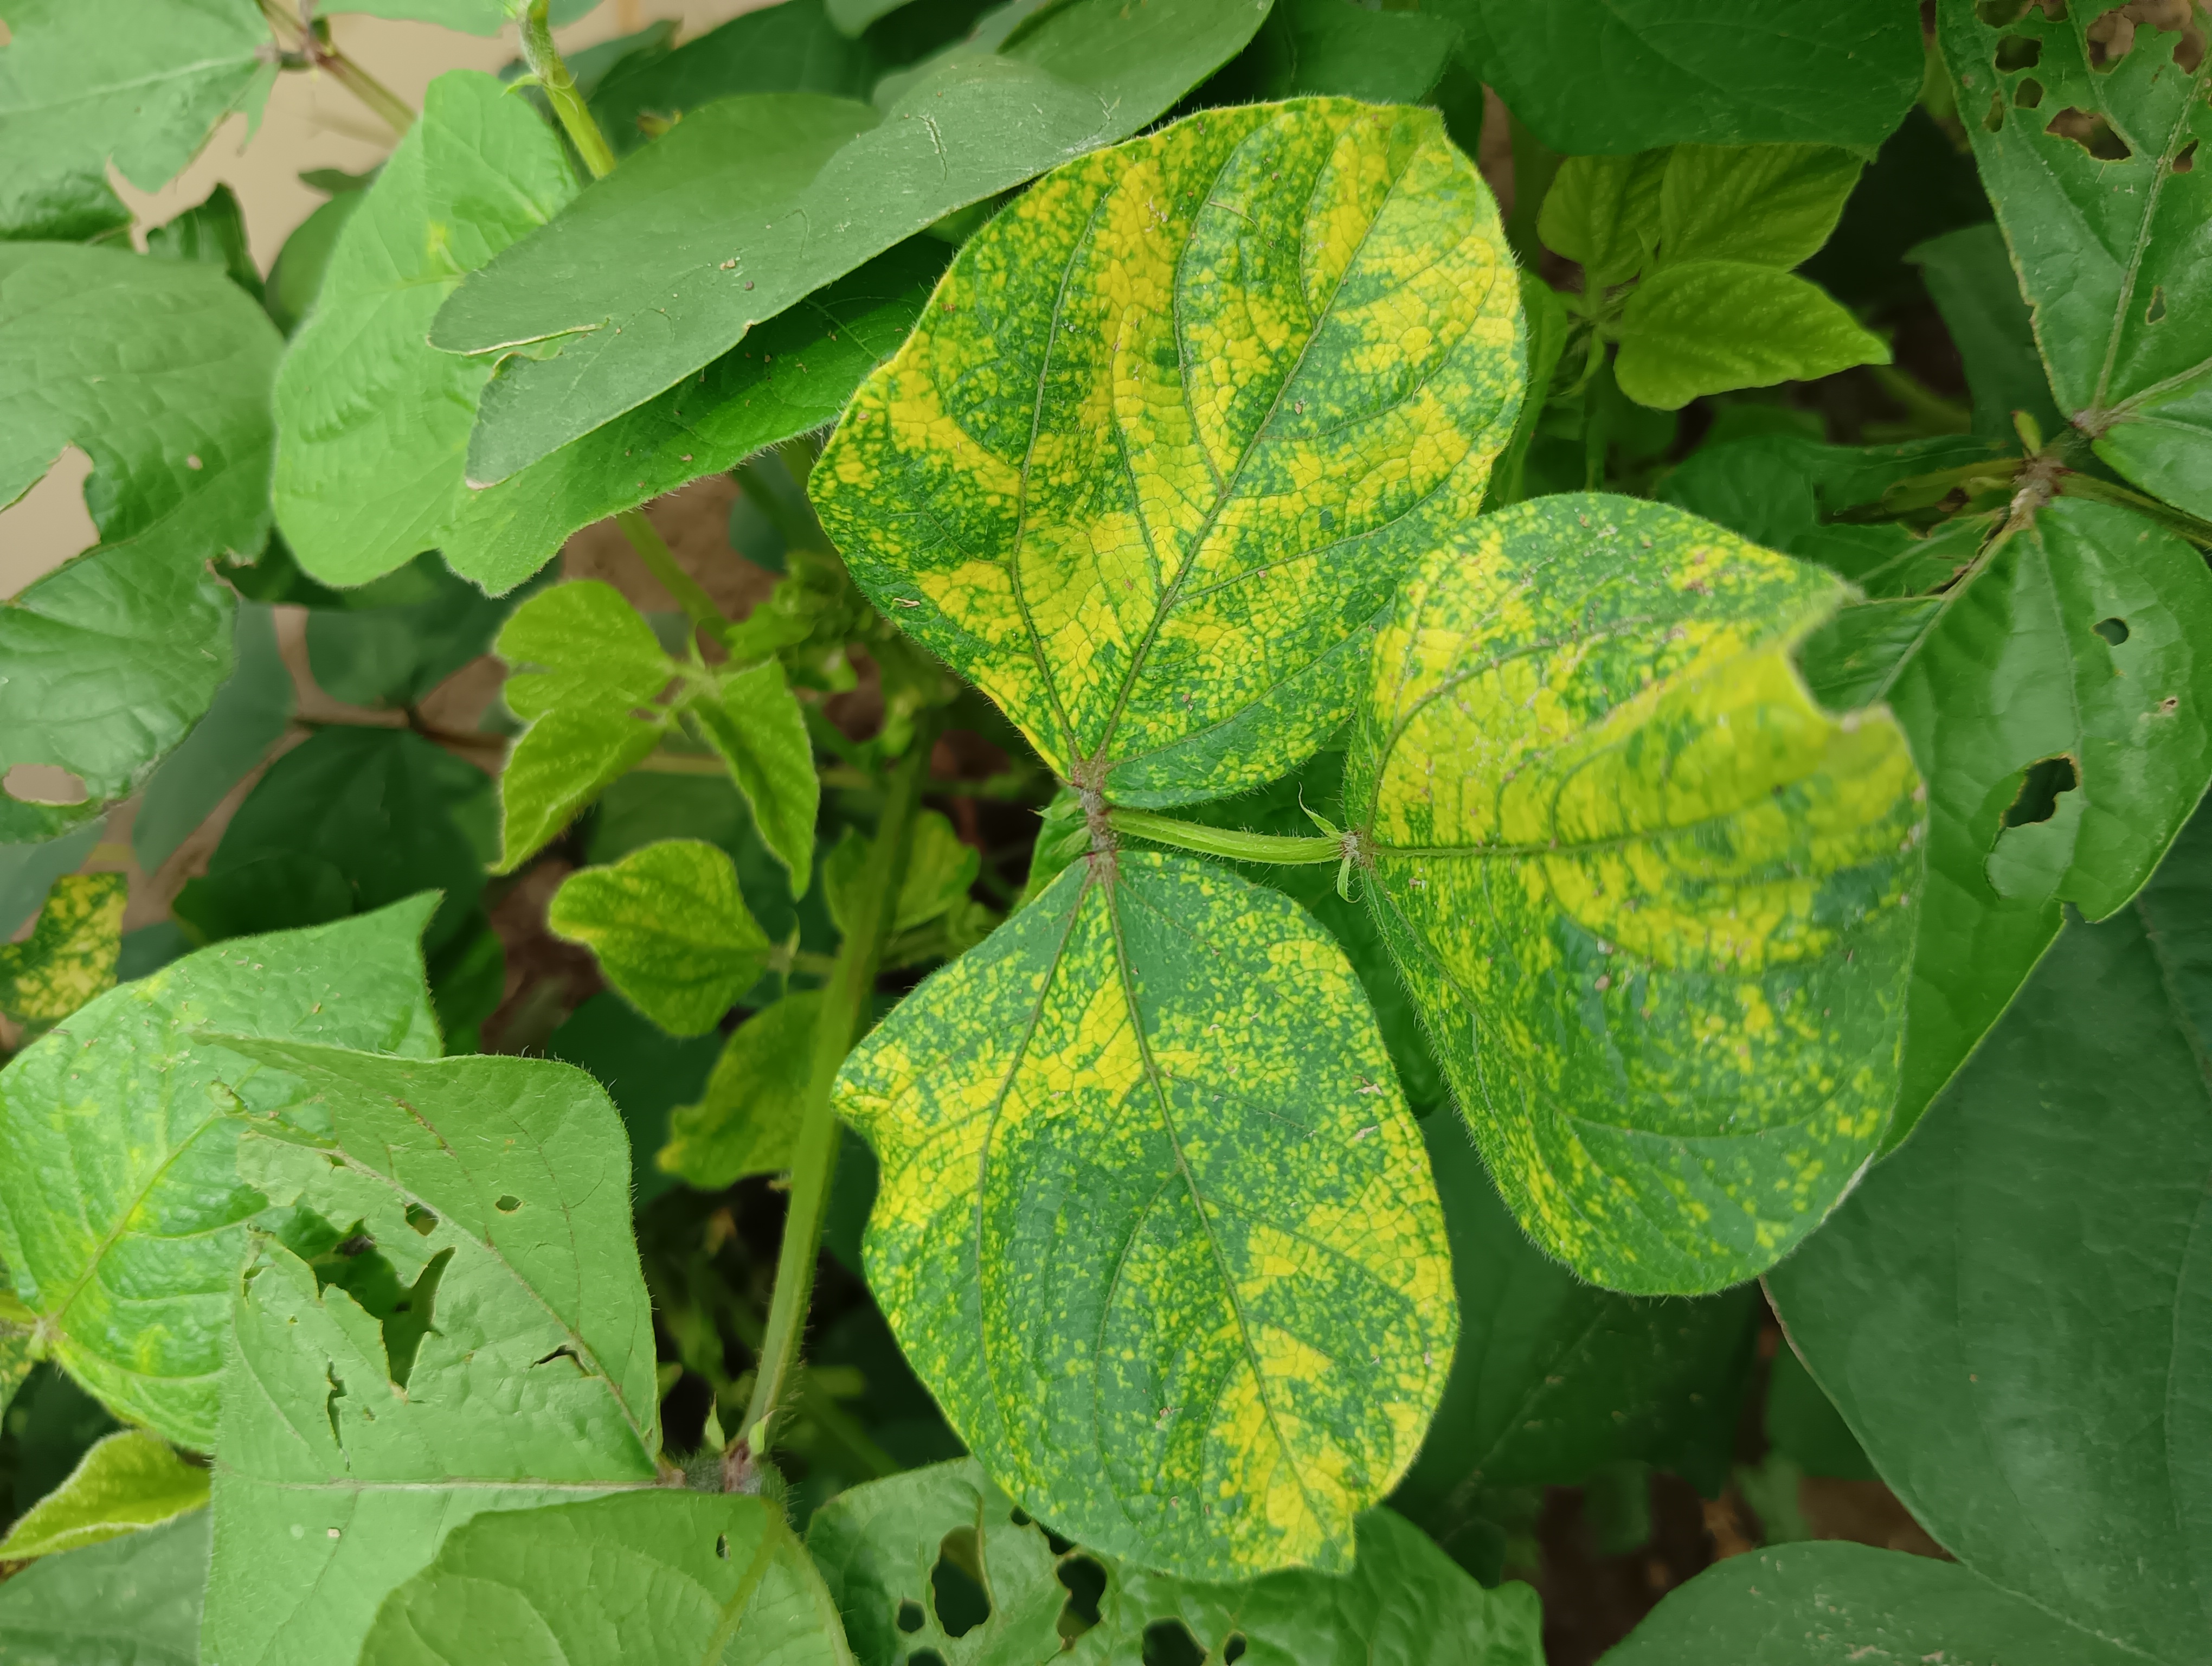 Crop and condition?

mungbean, yellow mosaic
